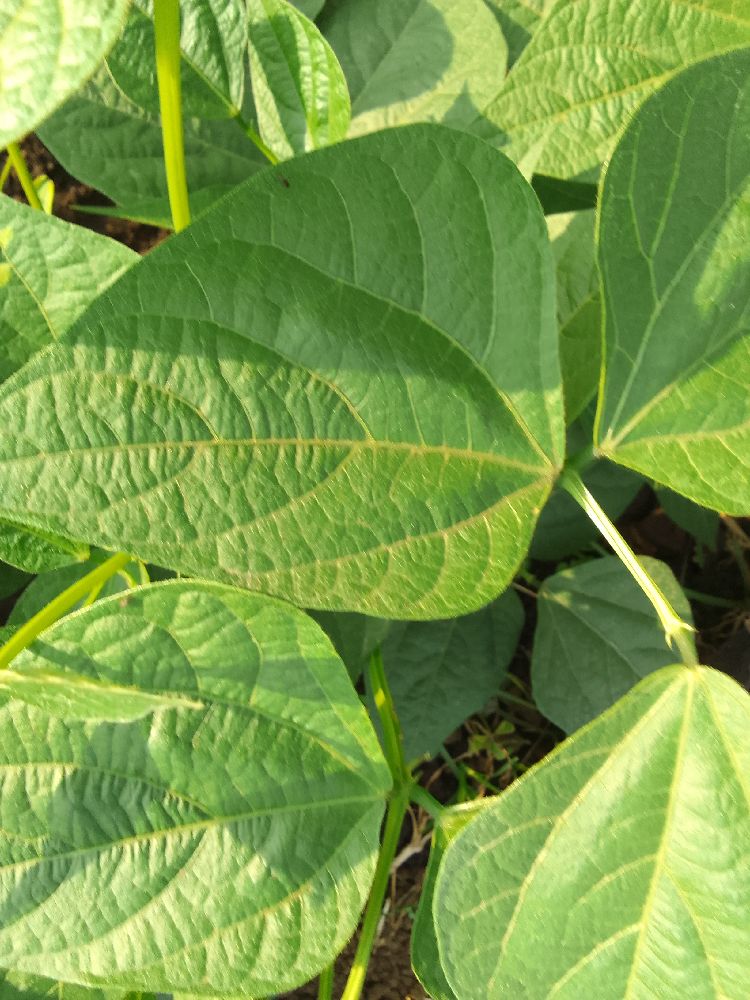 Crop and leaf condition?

common bean, healthy
